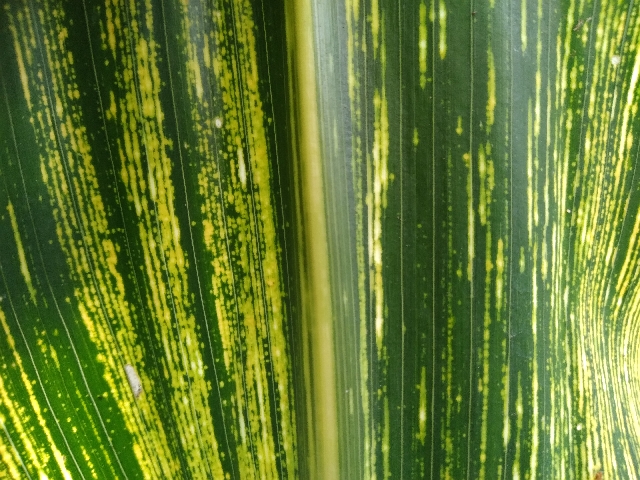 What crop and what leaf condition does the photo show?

maize, maize streak virus
